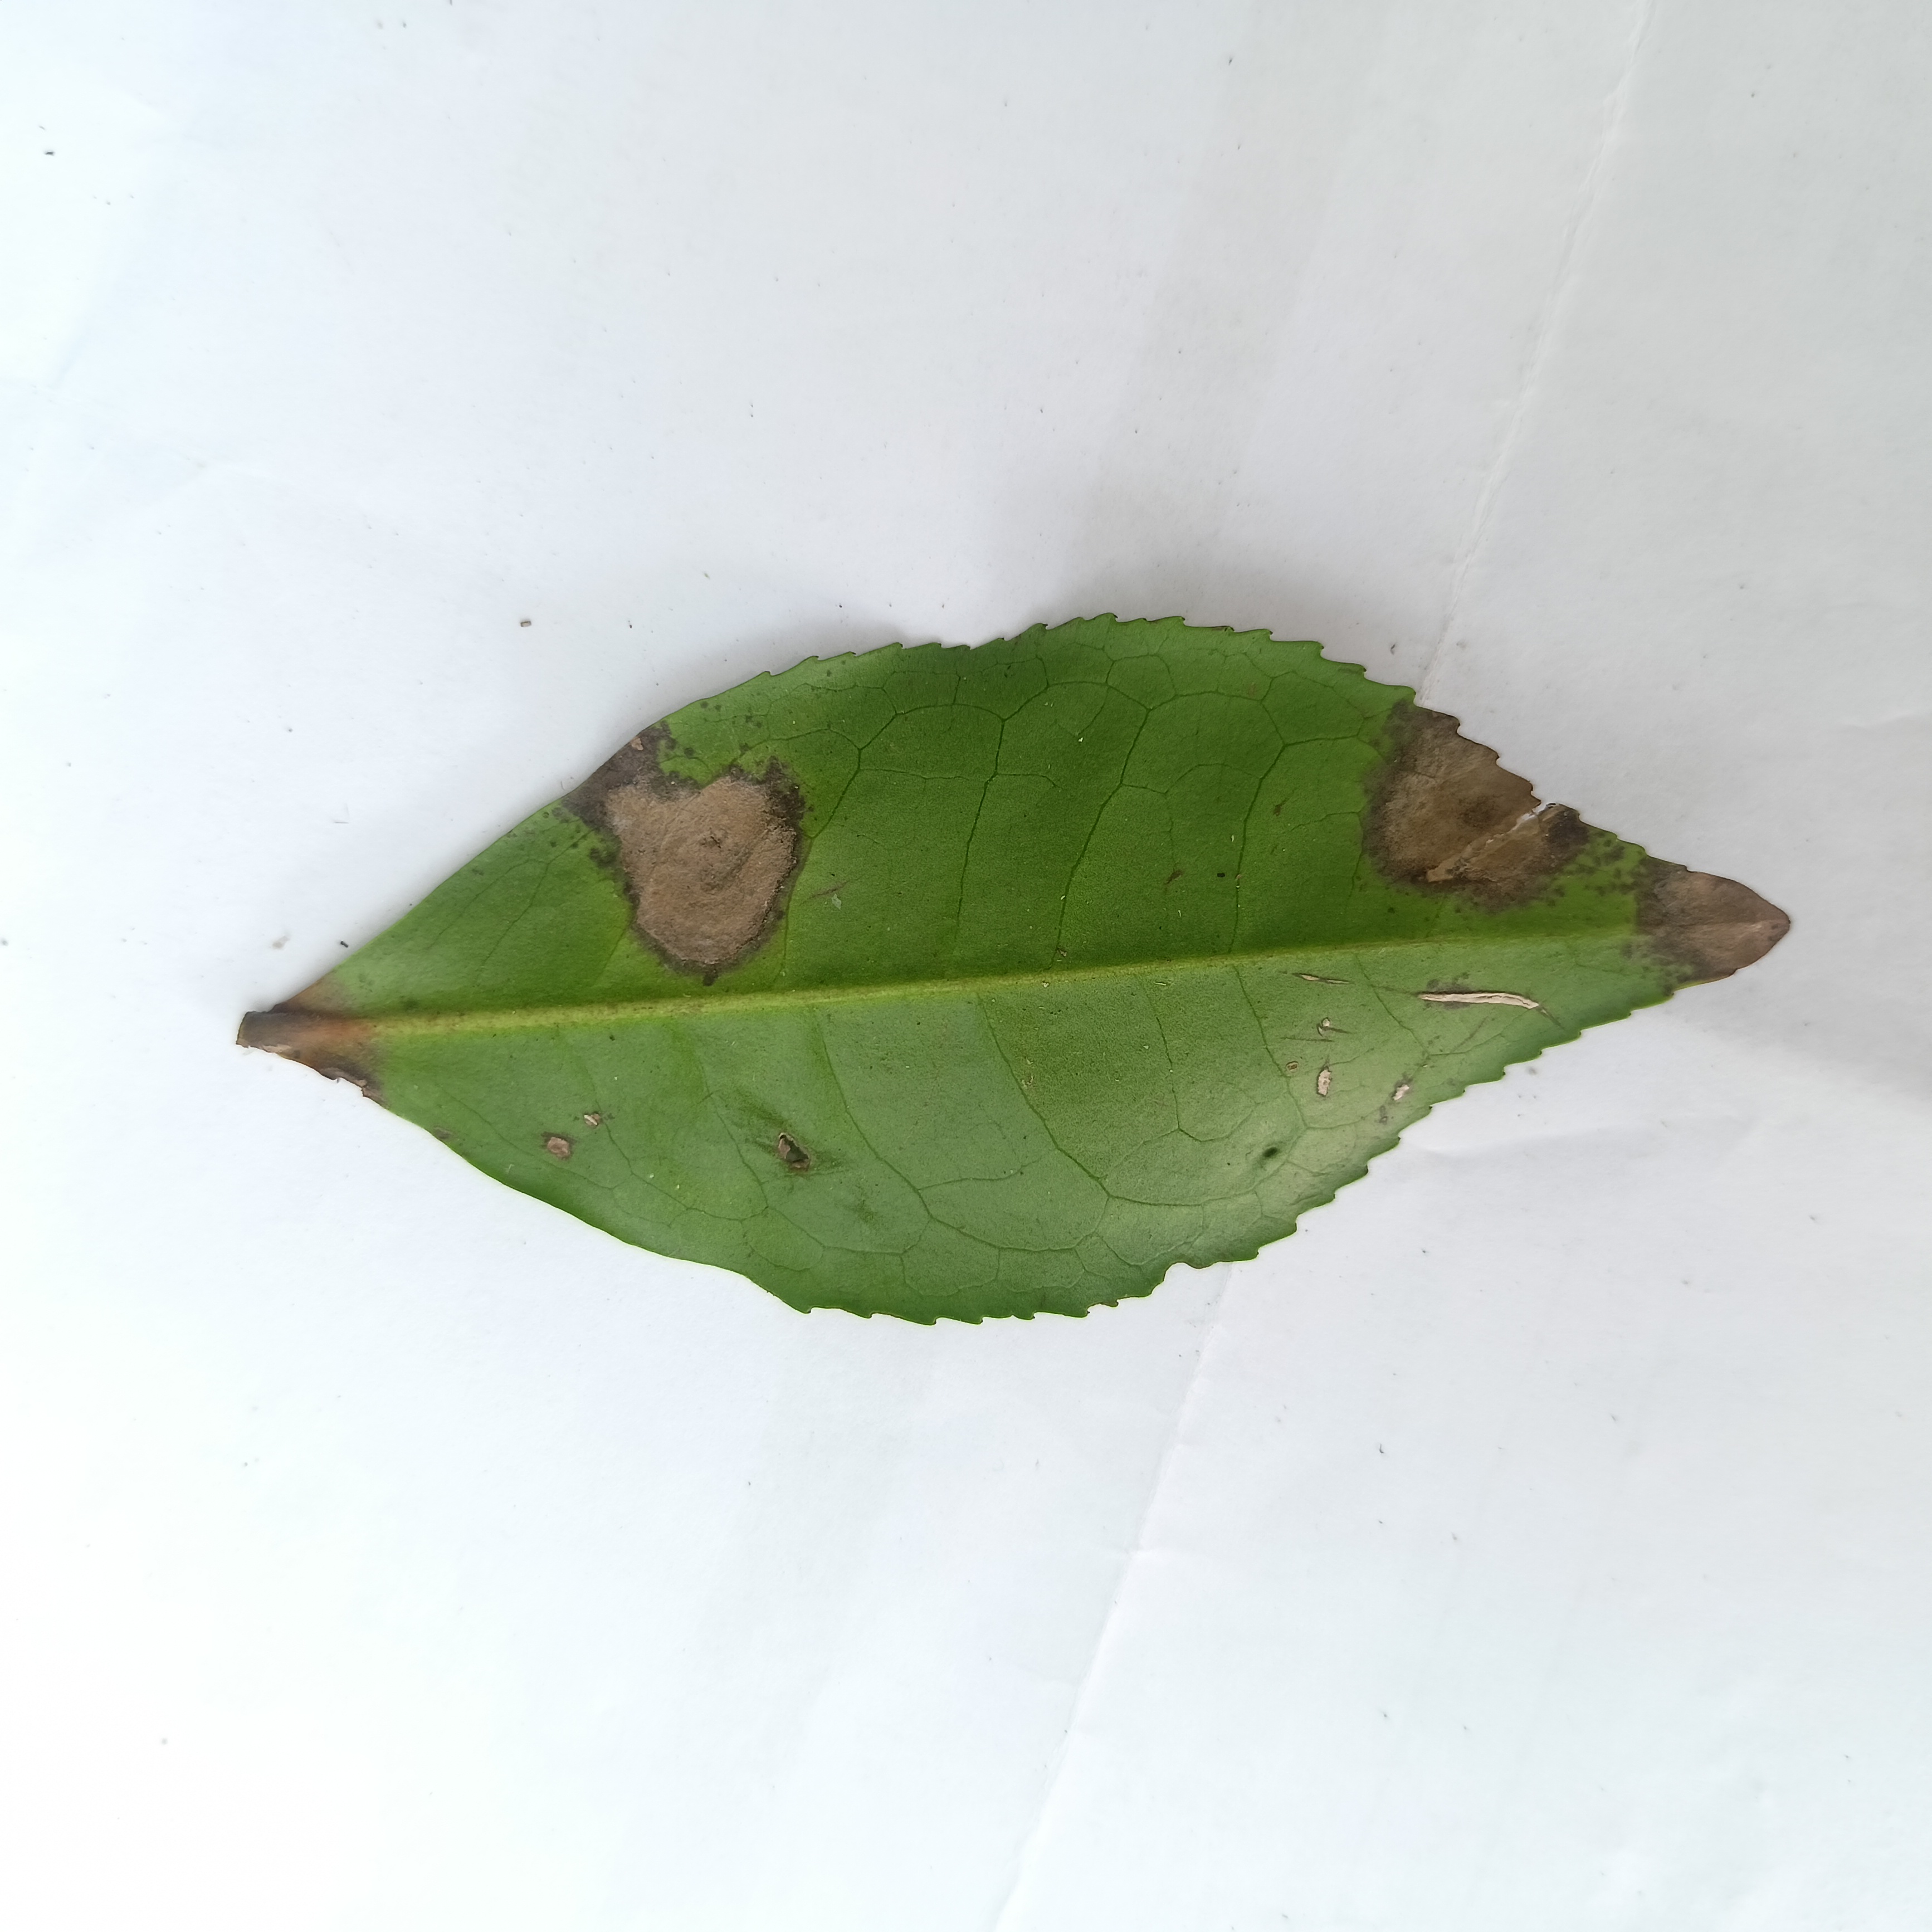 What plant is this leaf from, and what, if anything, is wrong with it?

tea, brown blight
